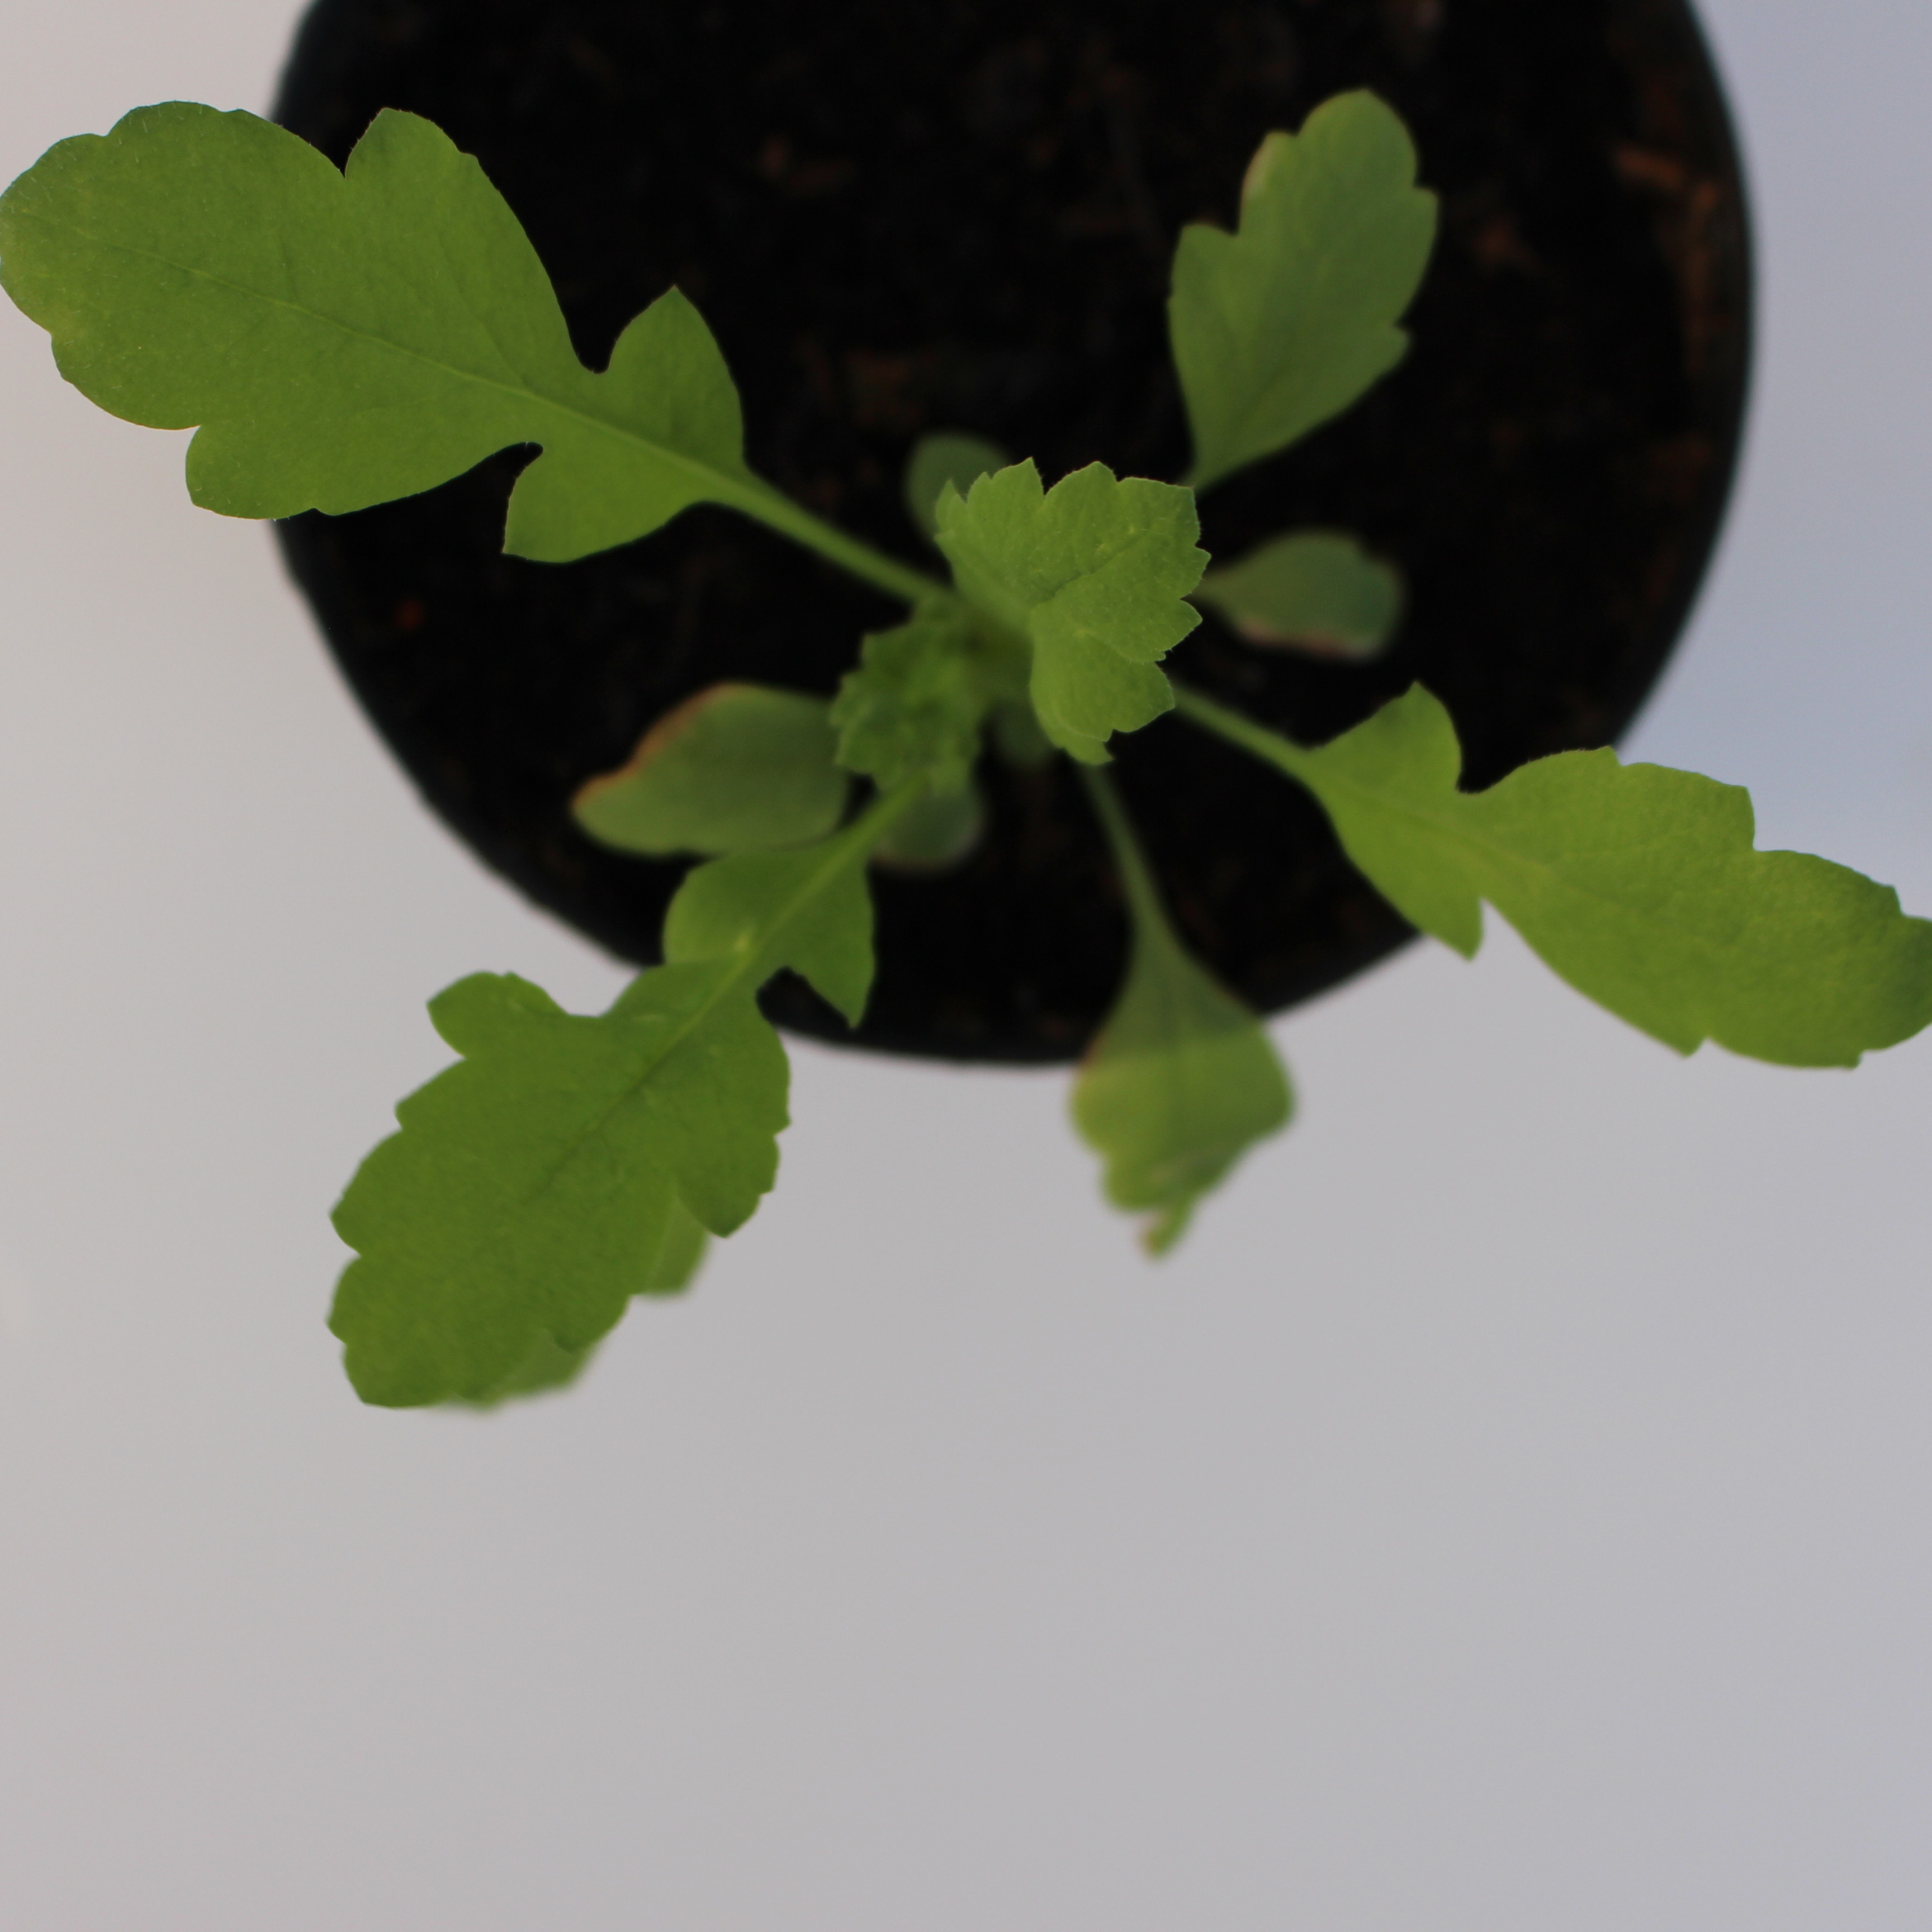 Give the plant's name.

Papaver rhoeas
